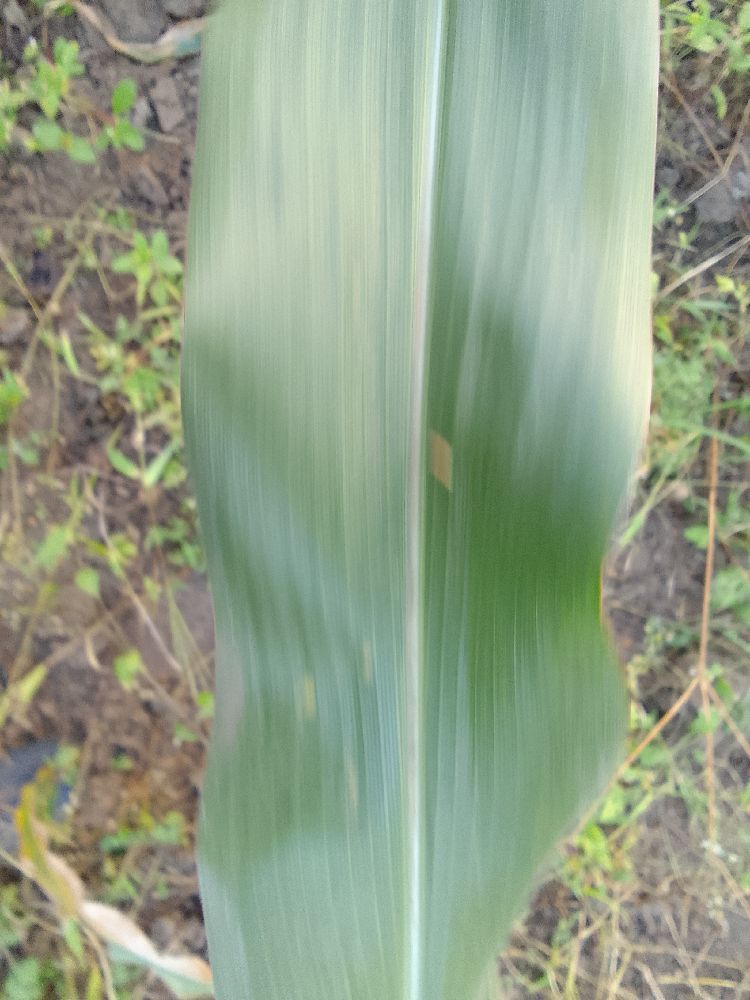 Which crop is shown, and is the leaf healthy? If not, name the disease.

maize, healthy
